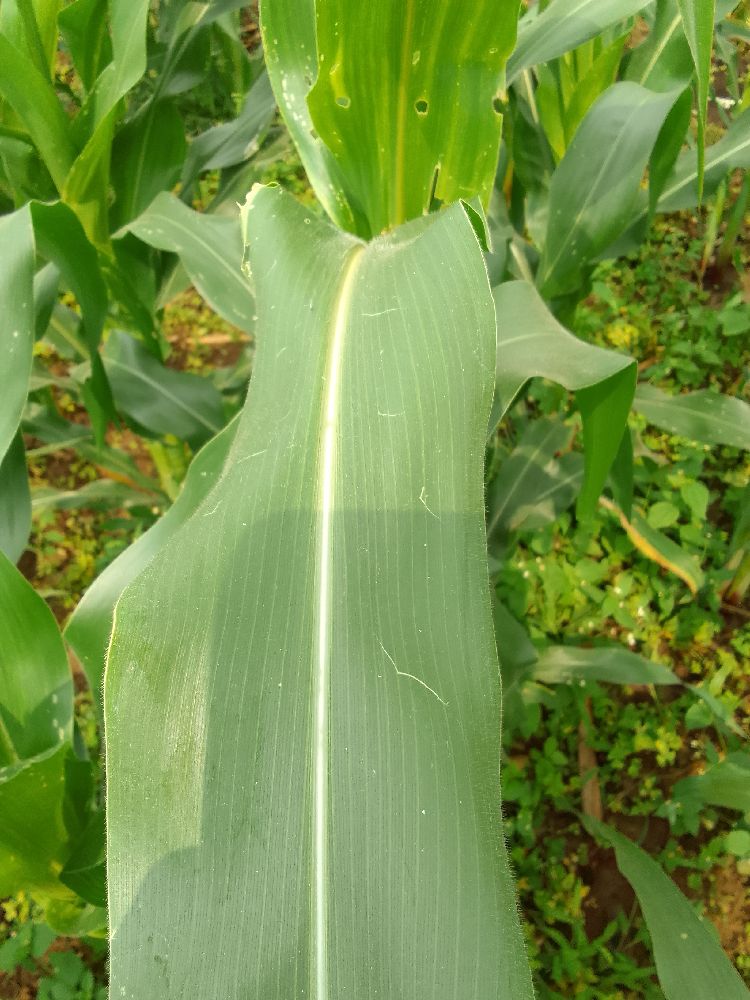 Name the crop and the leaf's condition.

maize, healthy
